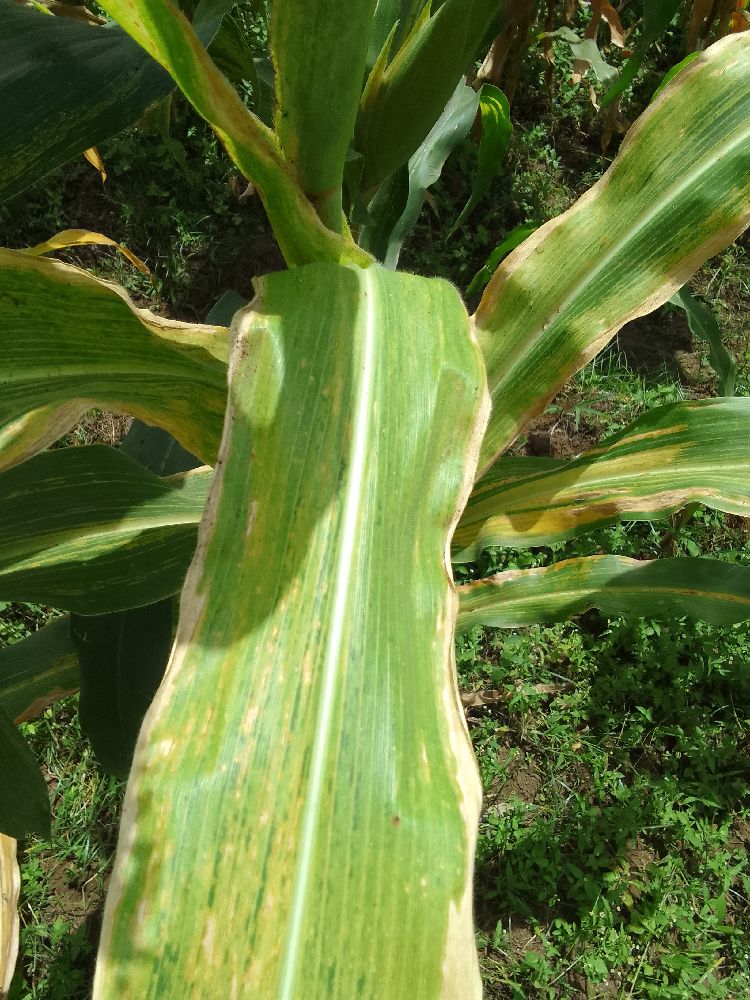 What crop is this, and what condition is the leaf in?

maize, maize lethal necrosis
